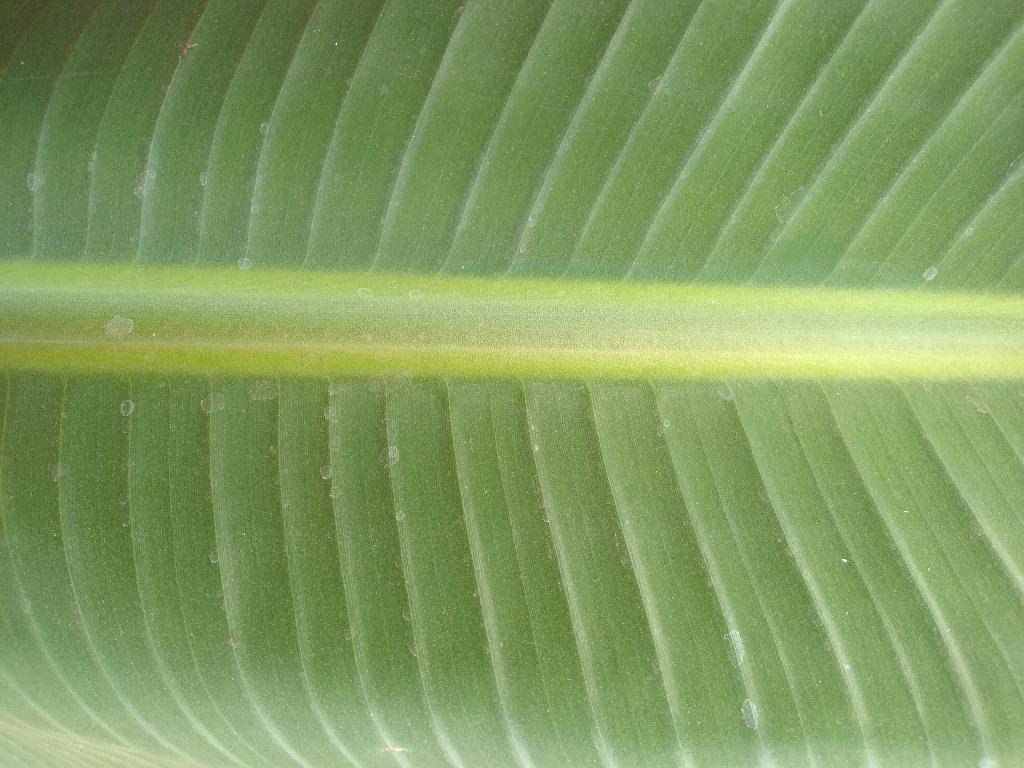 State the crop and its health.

banana, healthy
